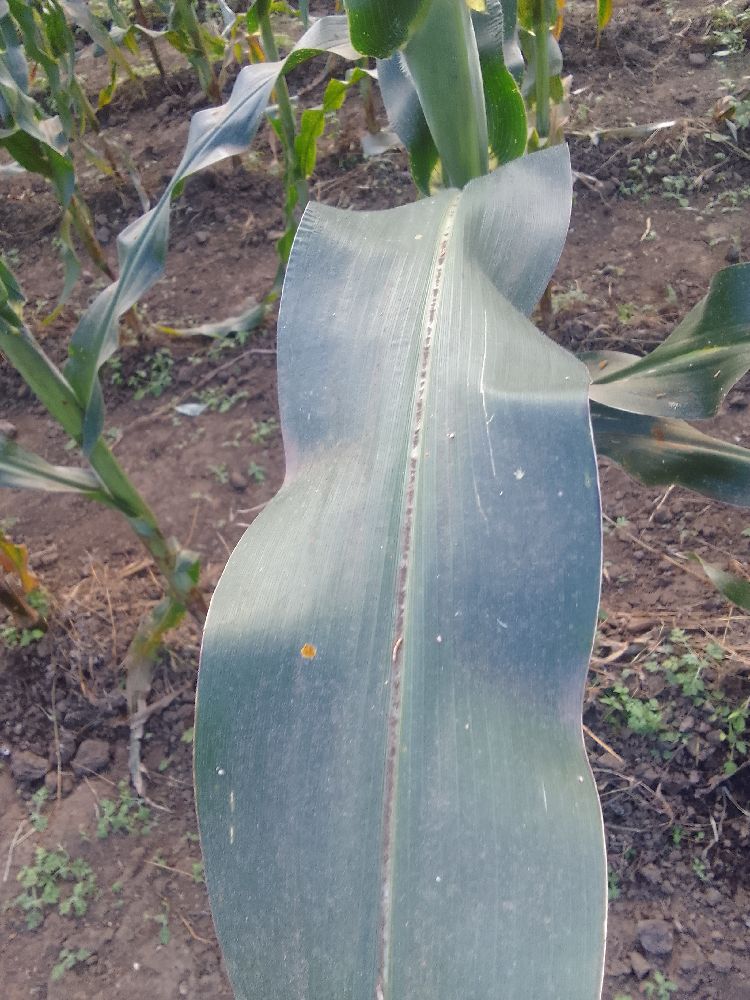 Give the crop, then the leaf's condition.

maize, healthy
